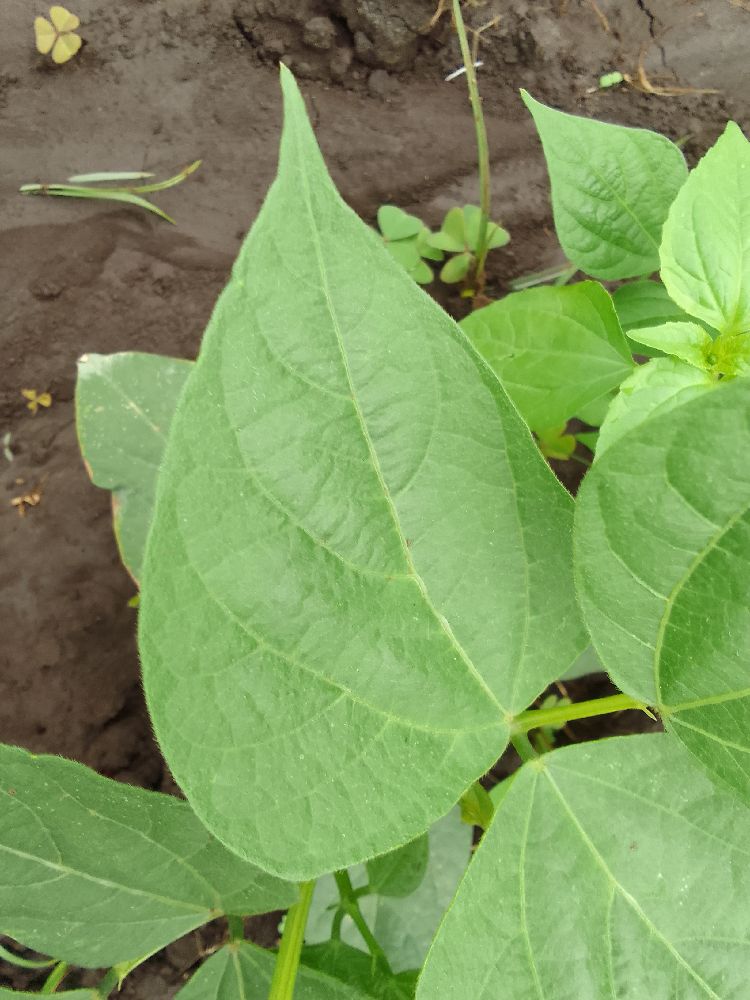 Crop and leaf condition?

common bean, healthy
